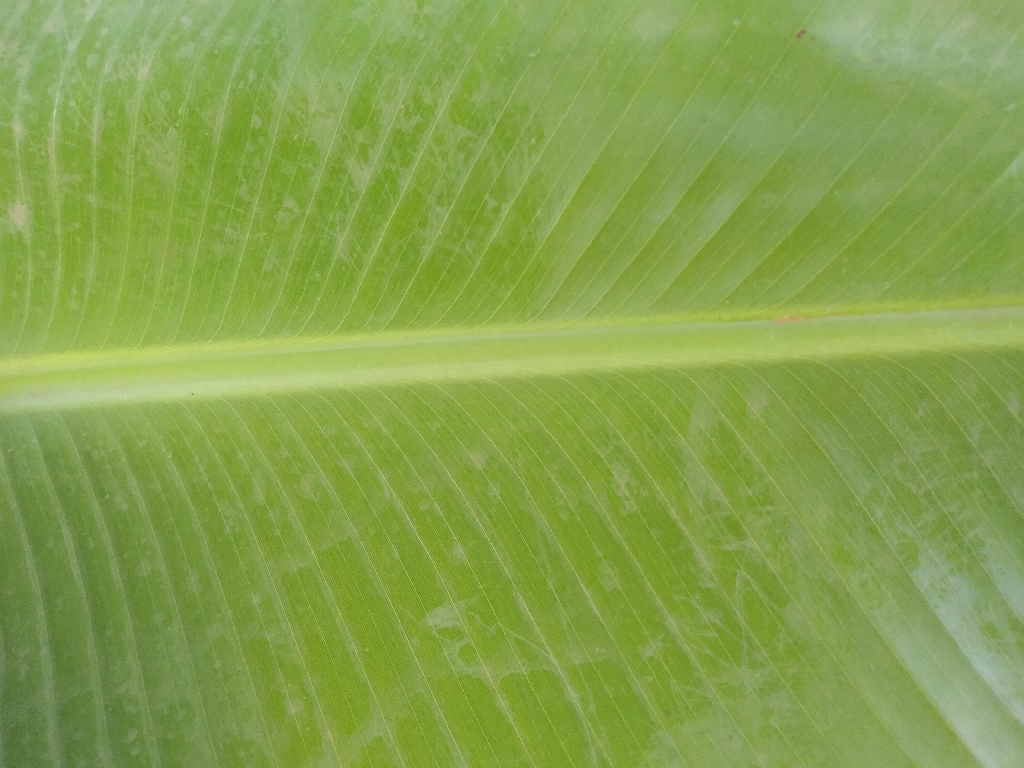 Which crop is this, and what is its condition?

banana, healthy
